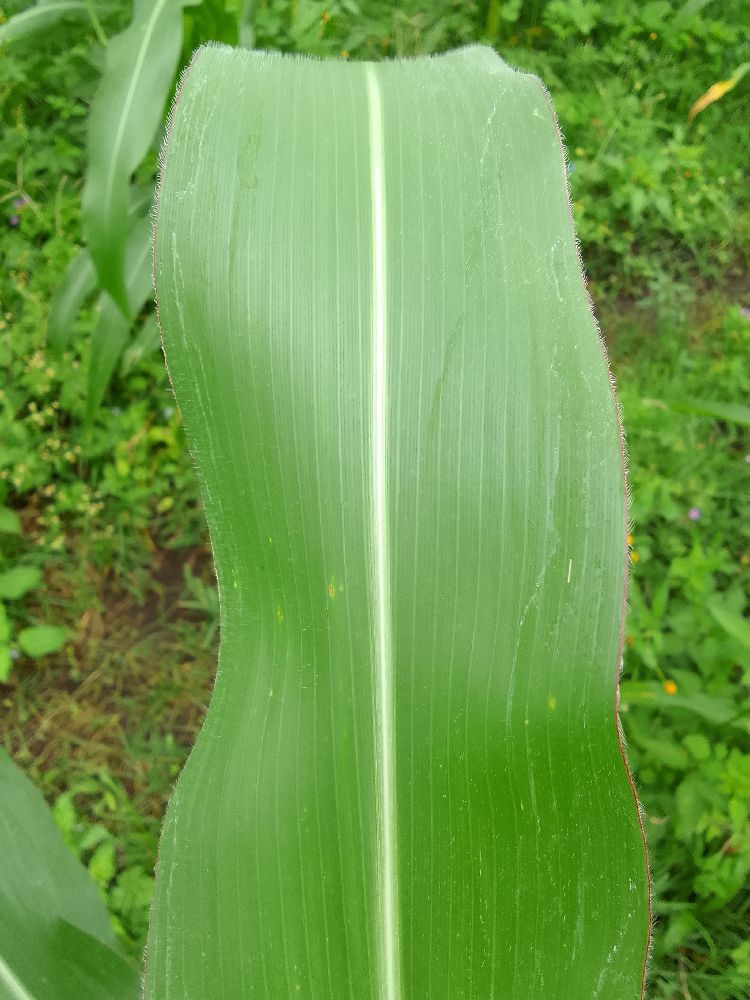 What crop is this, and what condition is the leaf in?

maize, healthy
